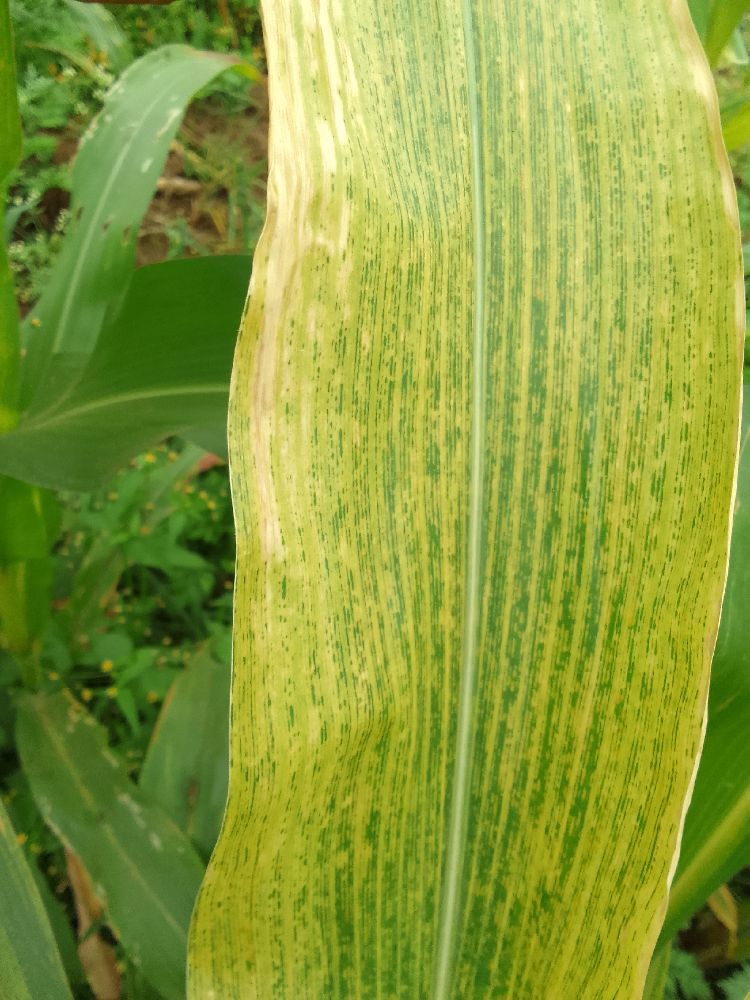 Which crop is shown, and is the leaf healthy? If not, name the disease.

maize, maize lethal necrosis
